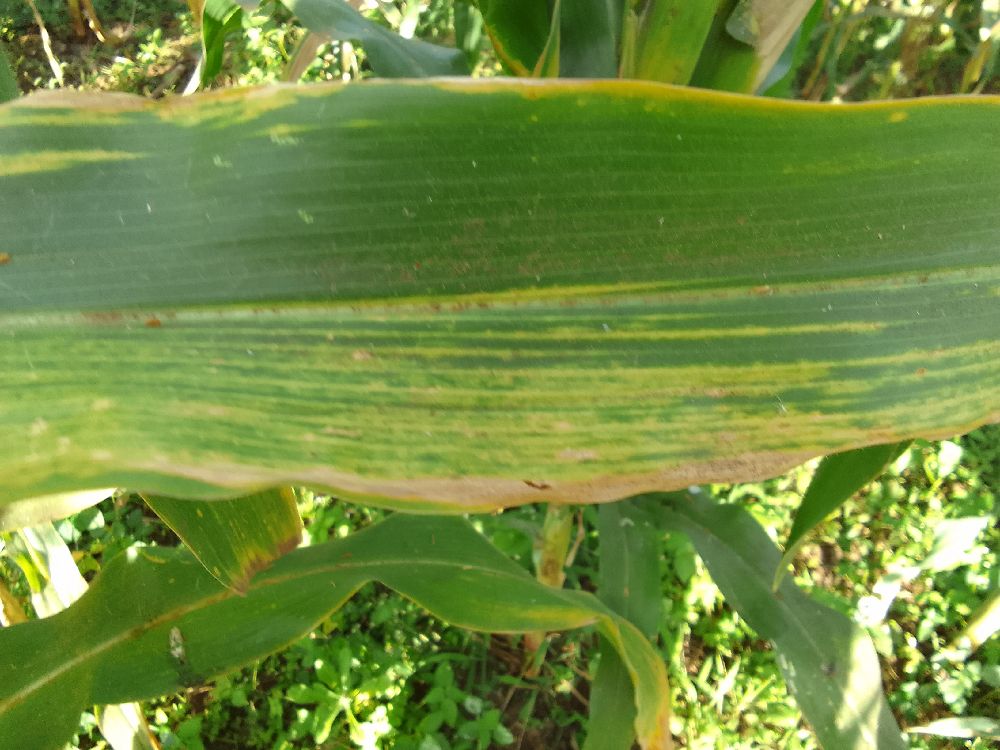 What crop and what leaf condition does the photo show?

maize, maize lethal necrosis
